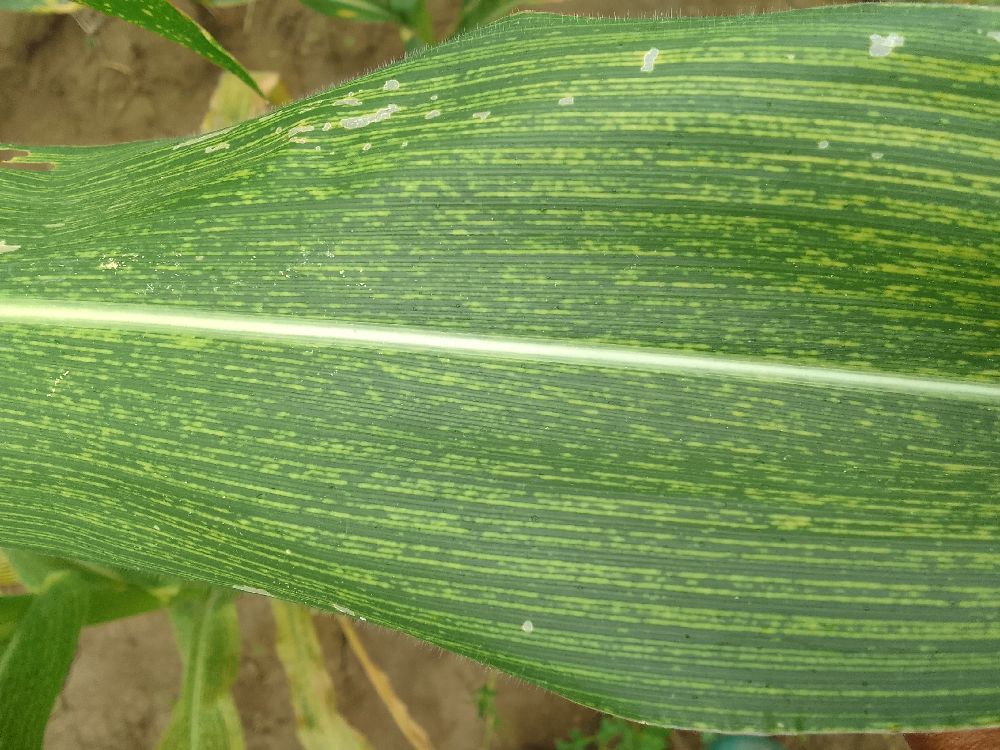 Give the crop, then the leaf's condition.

maize, maize streak virus
